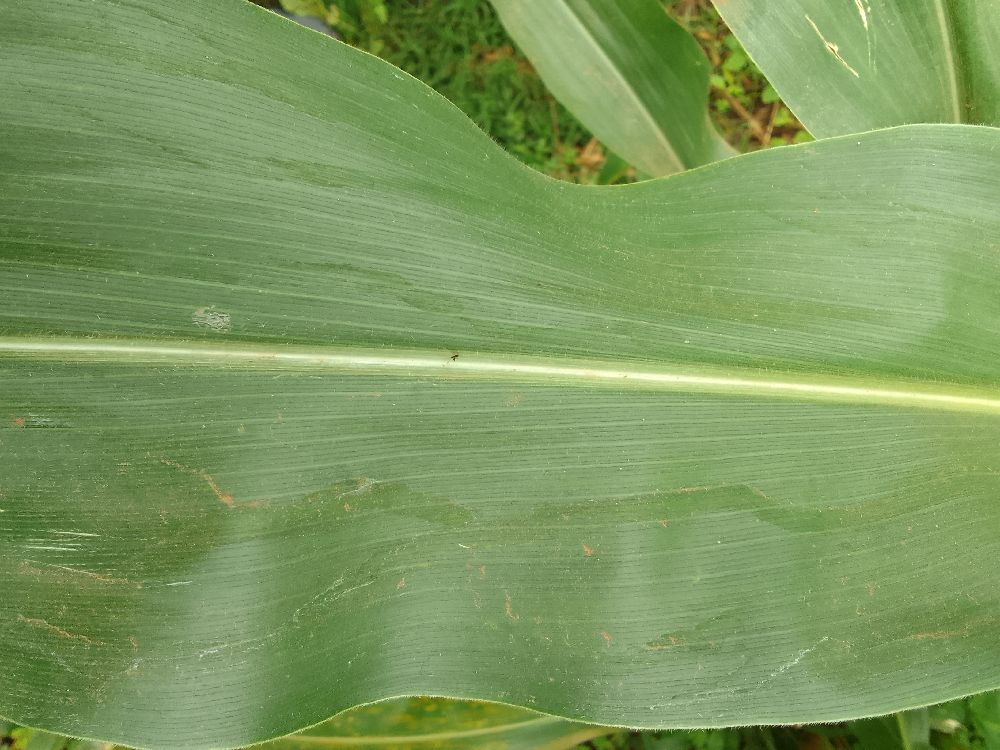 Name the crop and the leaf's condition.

maize, healthy
